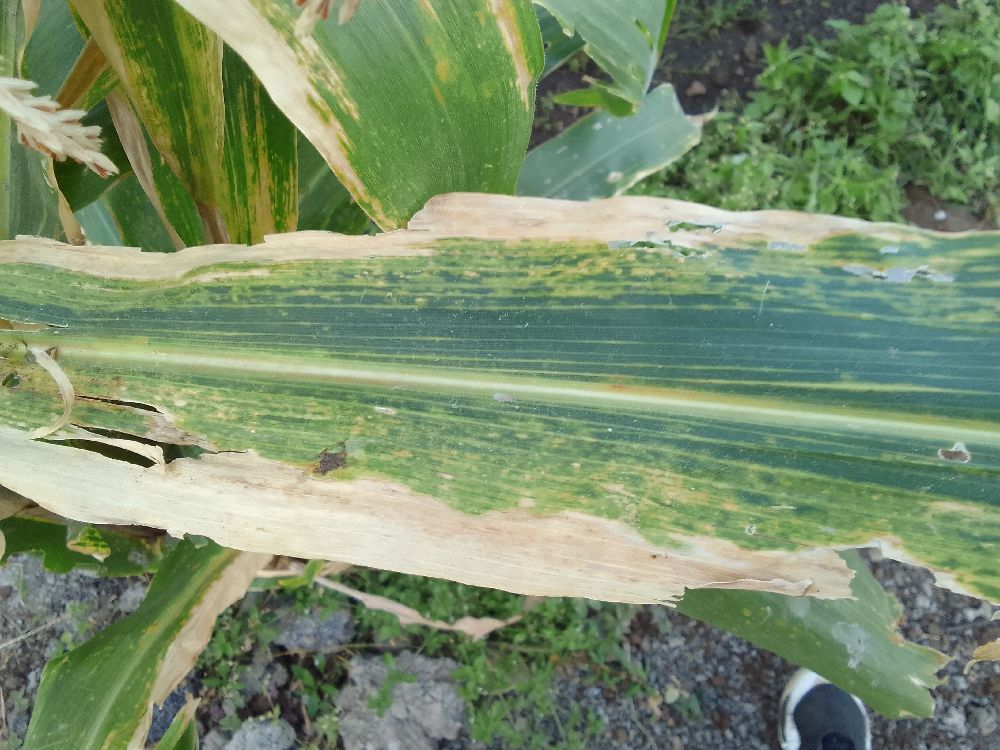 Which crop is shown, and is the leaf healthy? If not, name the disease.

maize, maize lethal necrosis
